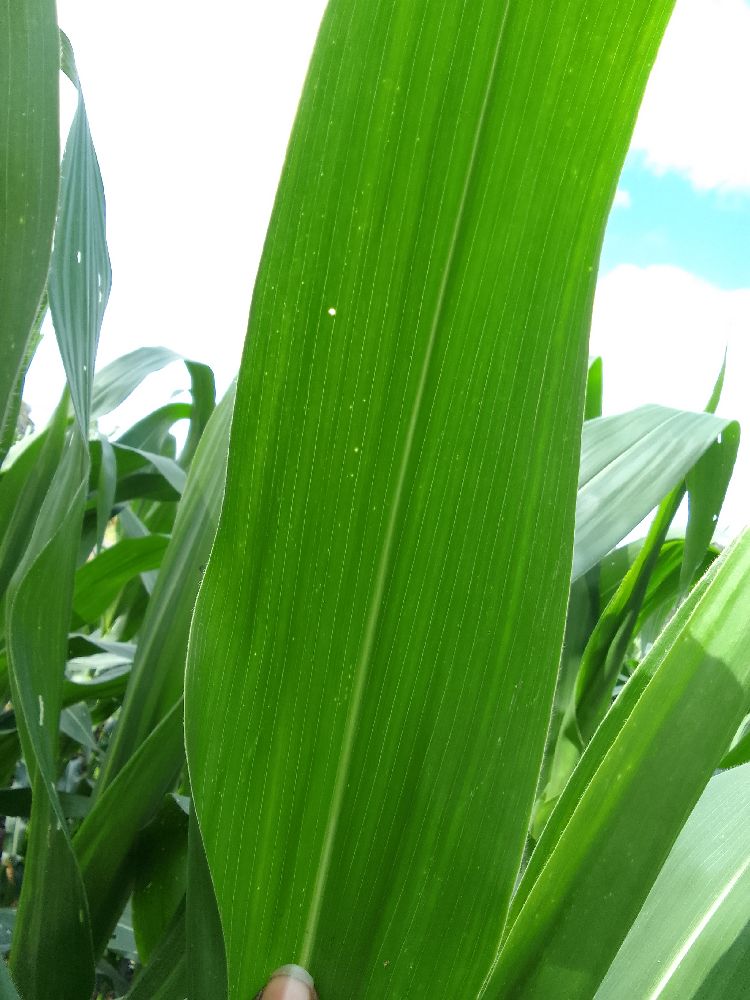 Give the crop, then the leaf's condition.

maize, healthy
